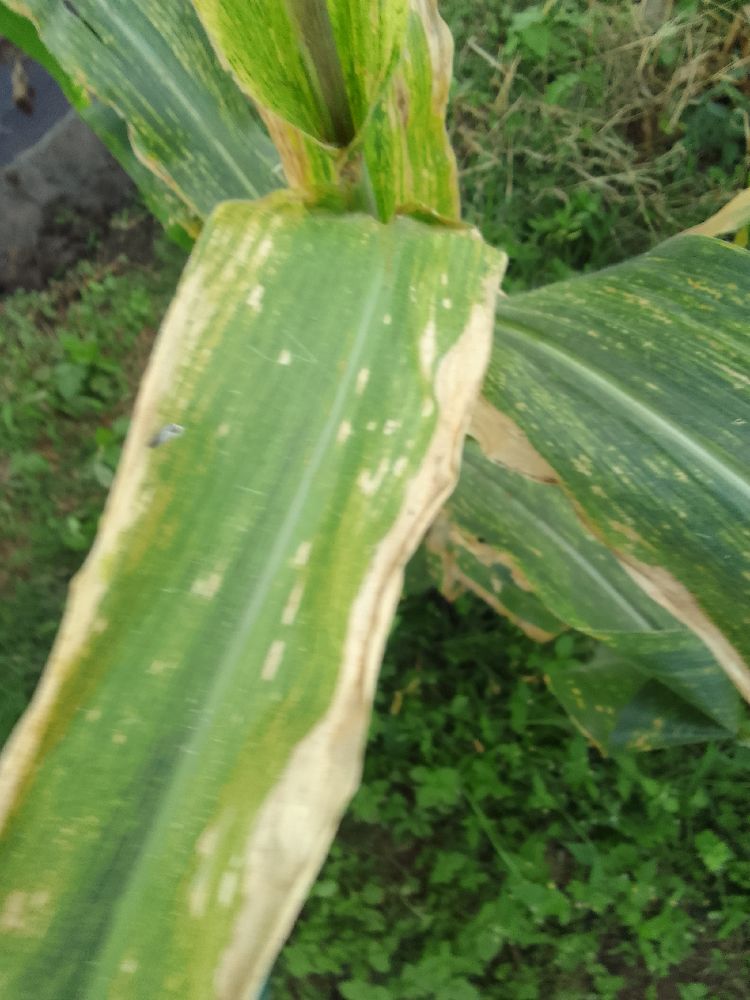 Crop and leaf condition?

maize, maize lethal necrosis
